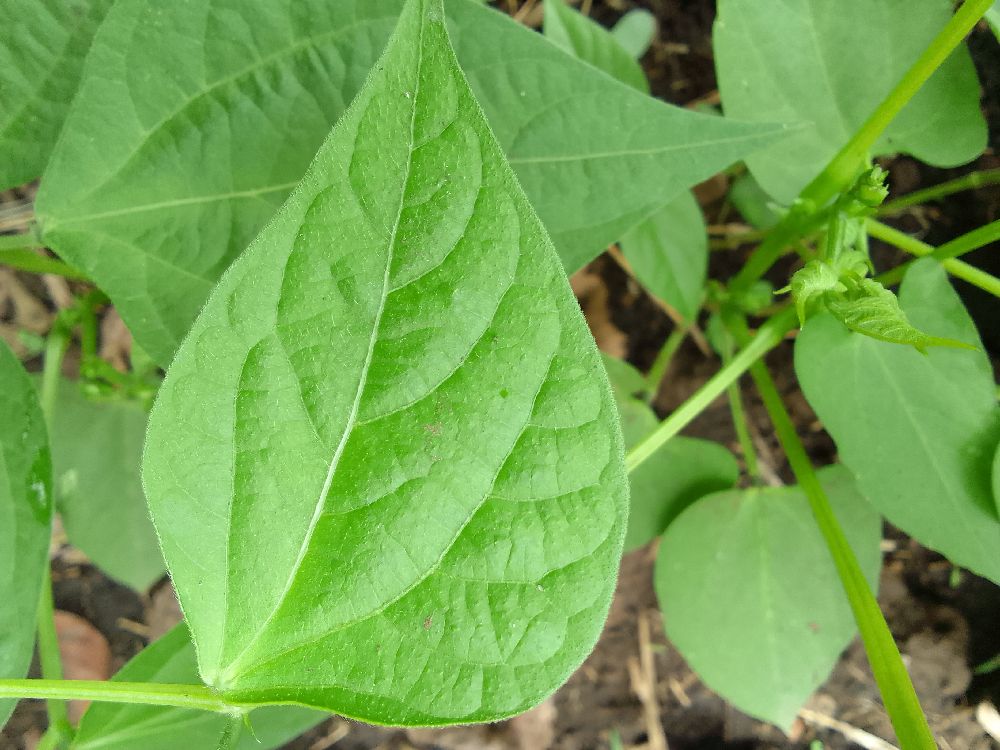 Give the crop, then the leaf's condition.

common bean, healthy
